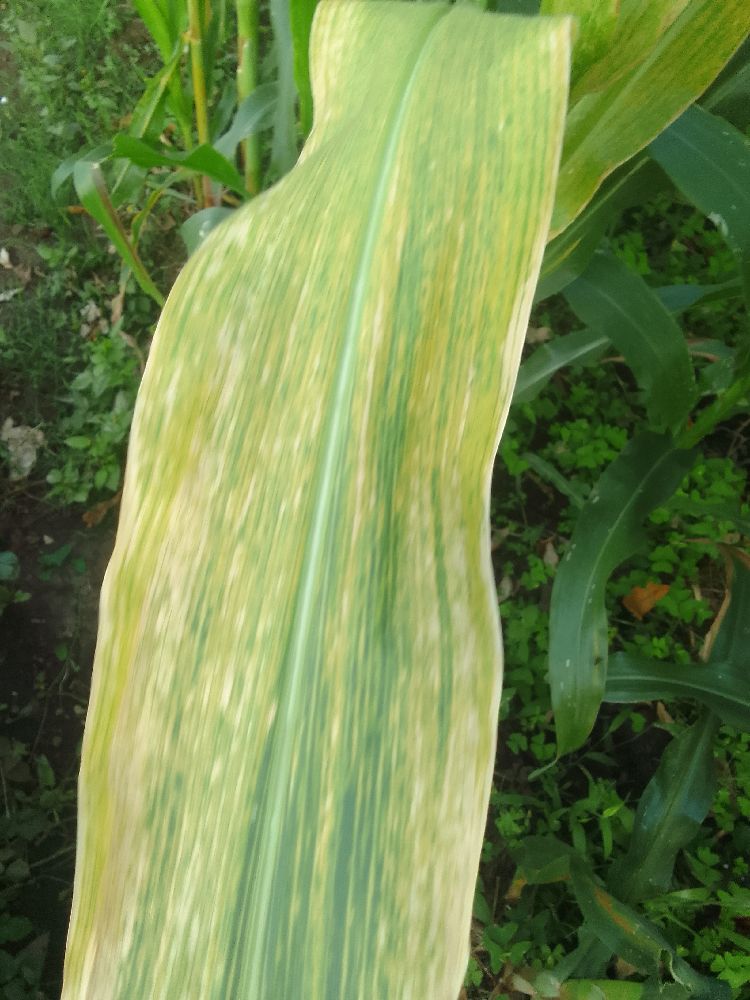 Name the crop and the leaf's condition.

maize, maize lethal necrosis
